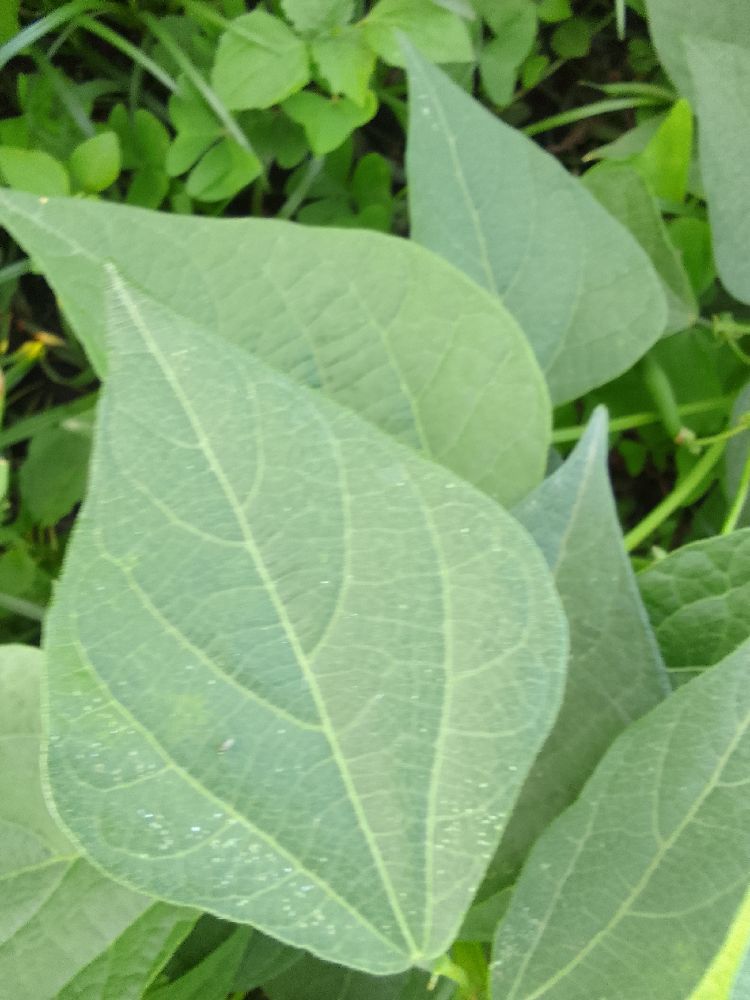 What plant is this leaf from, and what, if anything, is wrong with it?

common bean, healthy
